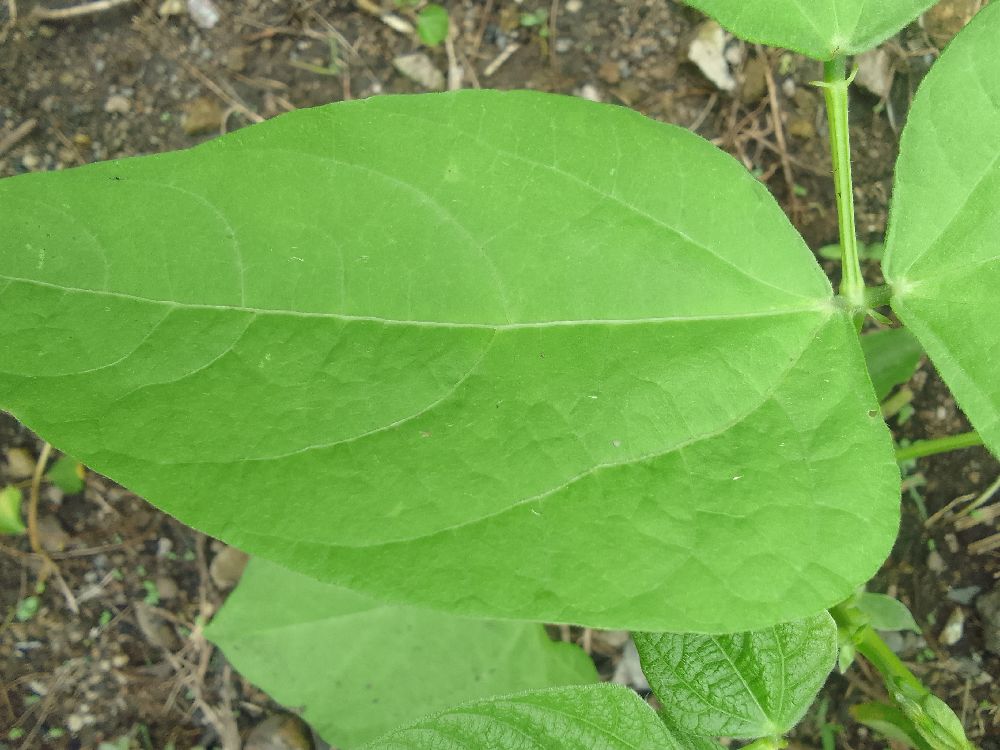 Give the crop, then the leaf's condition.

common bean, healthy
